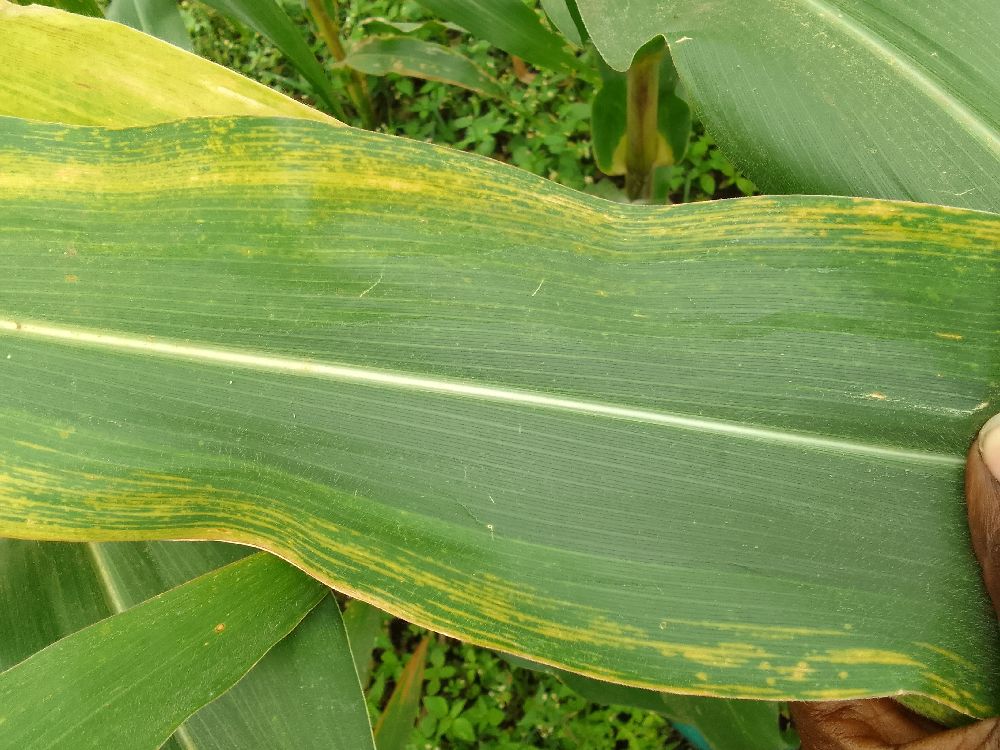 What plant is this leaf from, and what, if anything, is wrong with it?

maize, maize lethal necrosis
